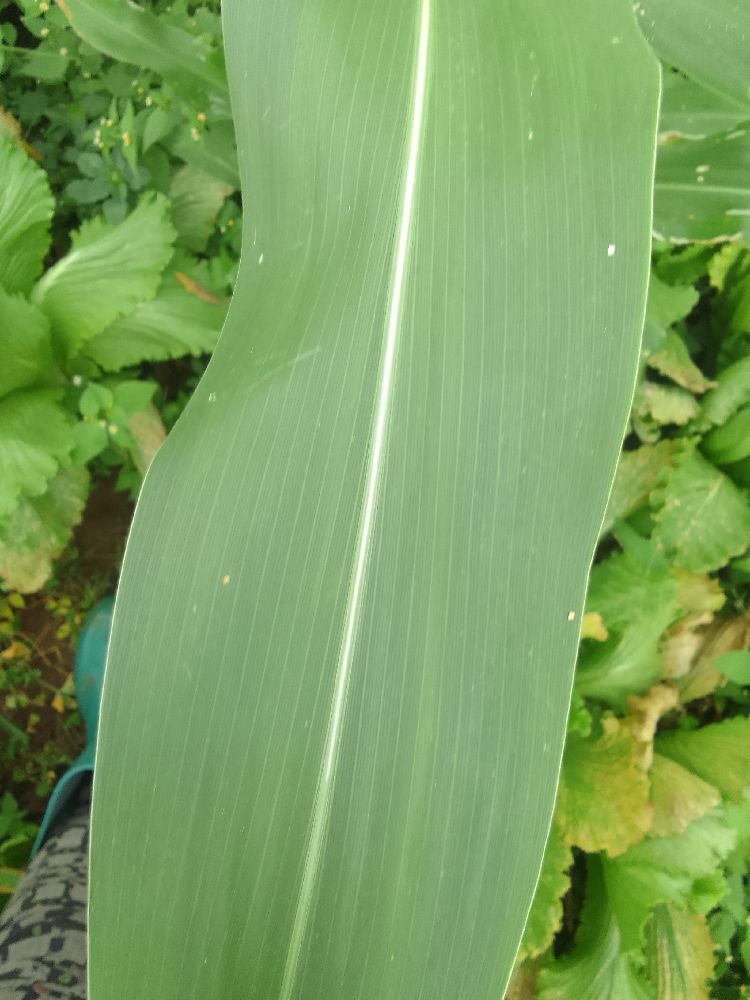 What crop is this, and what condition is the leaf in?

maize, healthy
